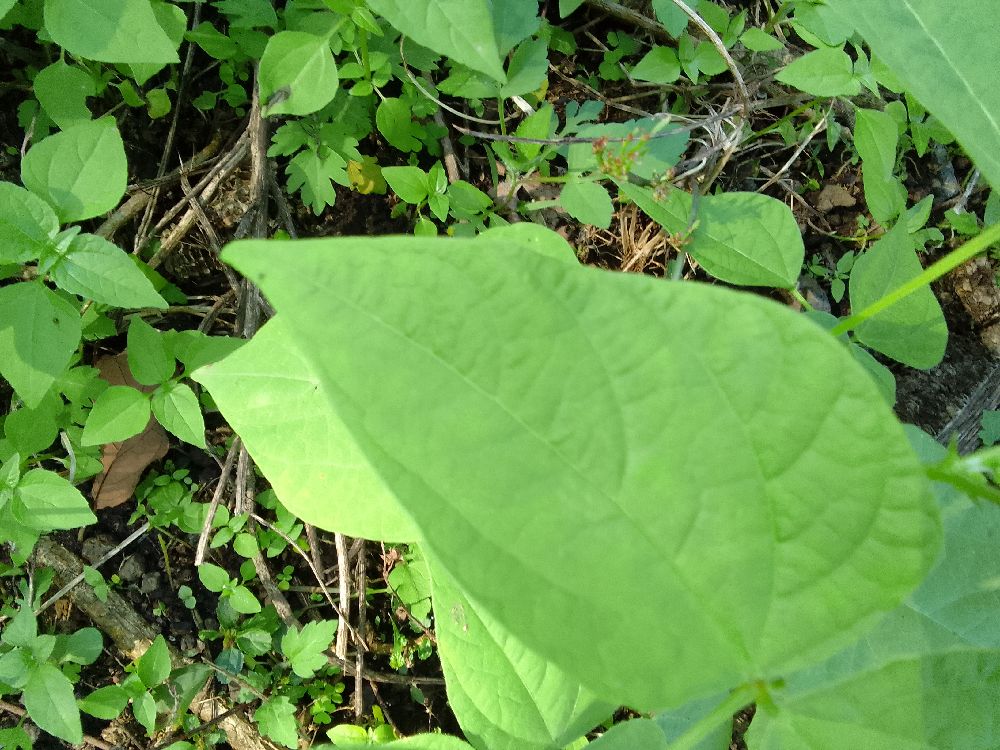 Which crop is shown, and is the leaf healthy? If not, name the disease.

common bean, healthy
